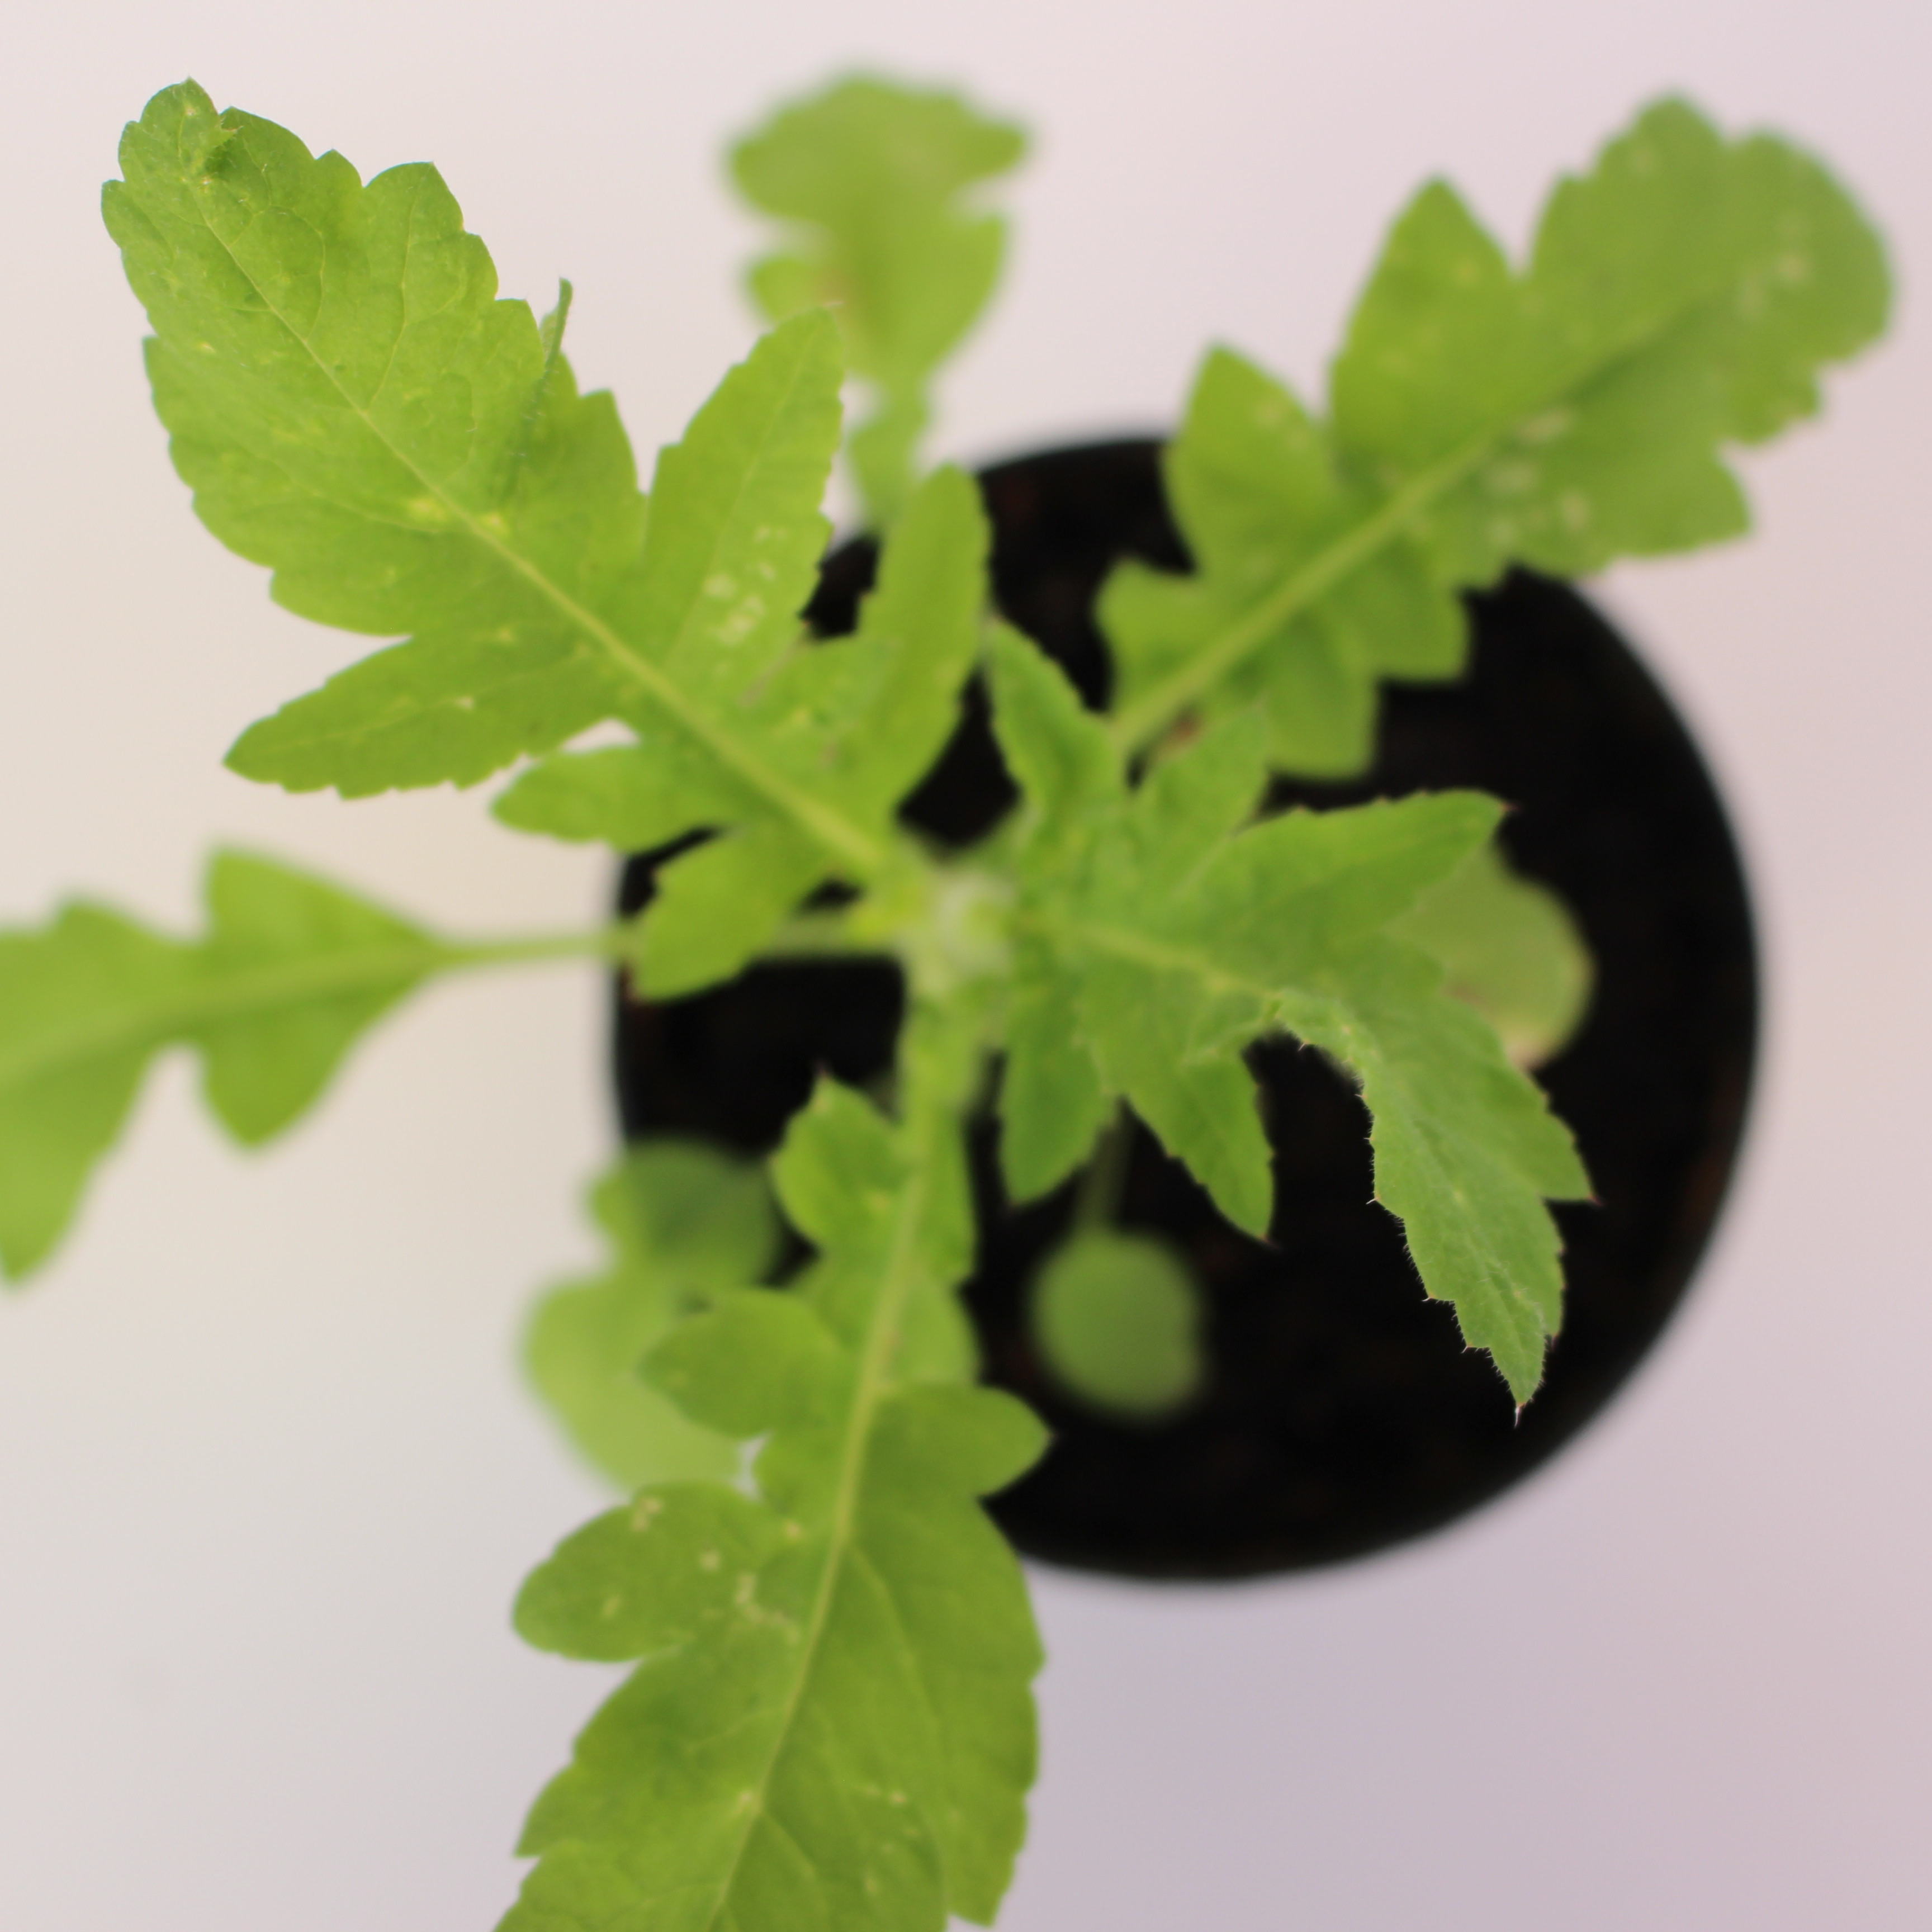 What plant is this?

Papaver rhoeas
